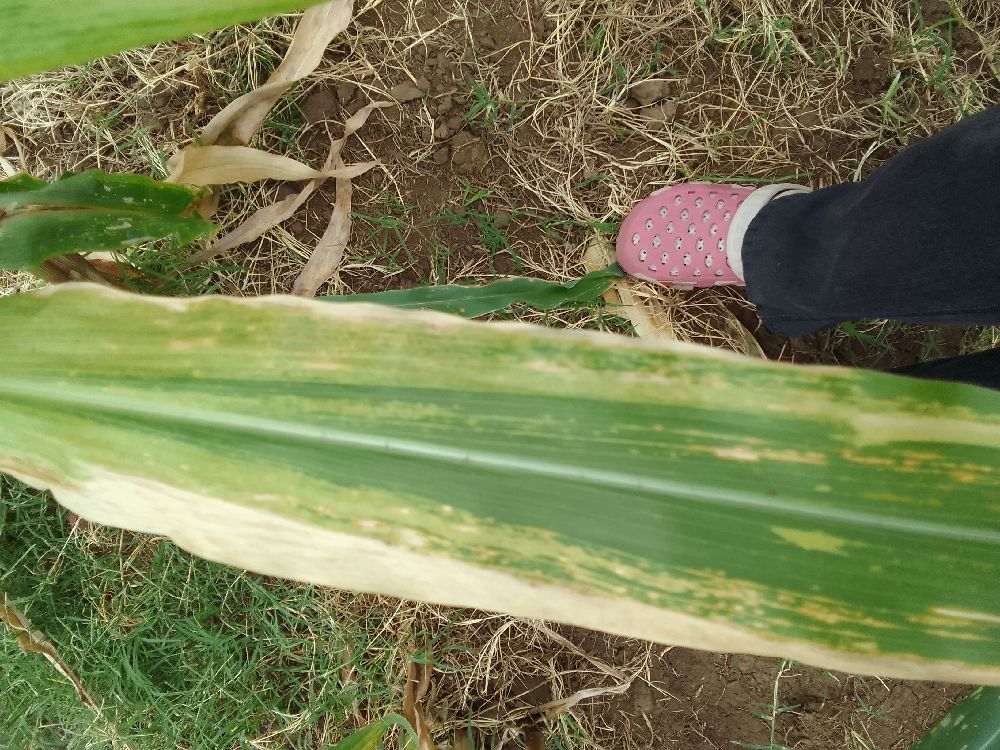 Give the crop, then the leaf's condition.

maize, maize lethal necrosis
